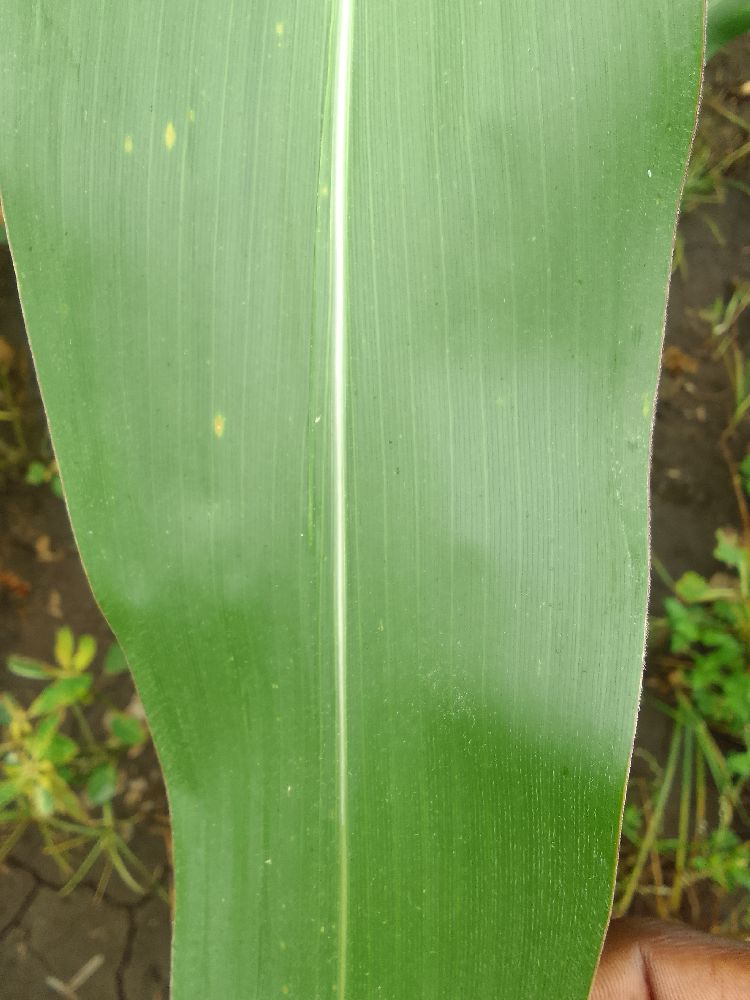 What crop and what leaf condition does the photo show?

maize, healthy
